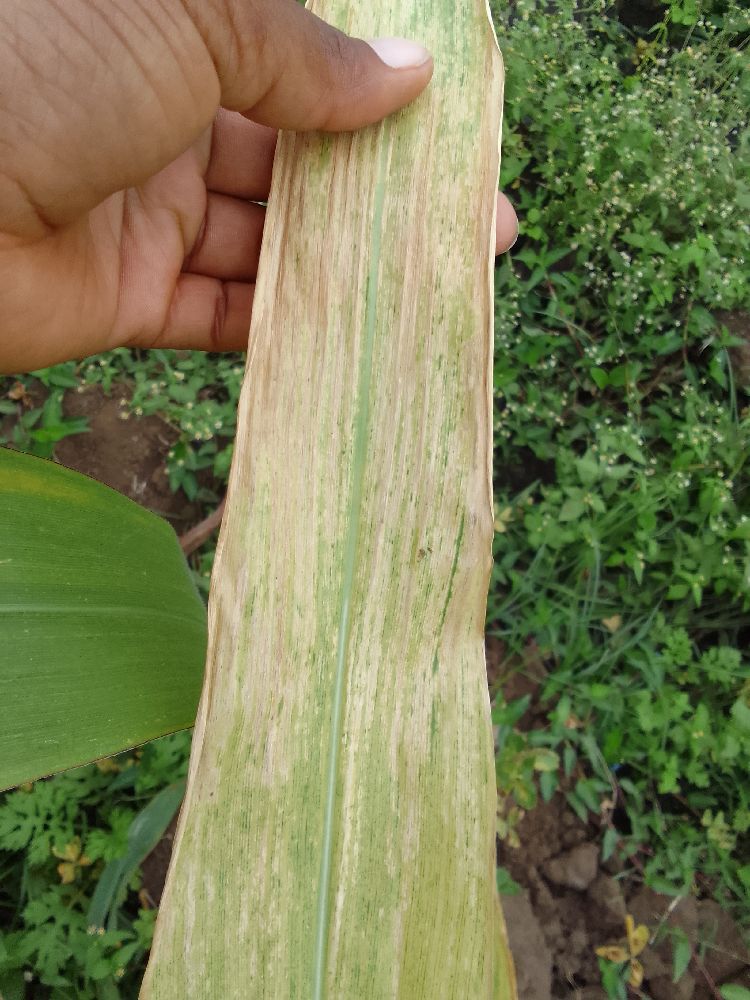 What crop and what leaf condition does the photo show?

maize, maize lethal necrosis
